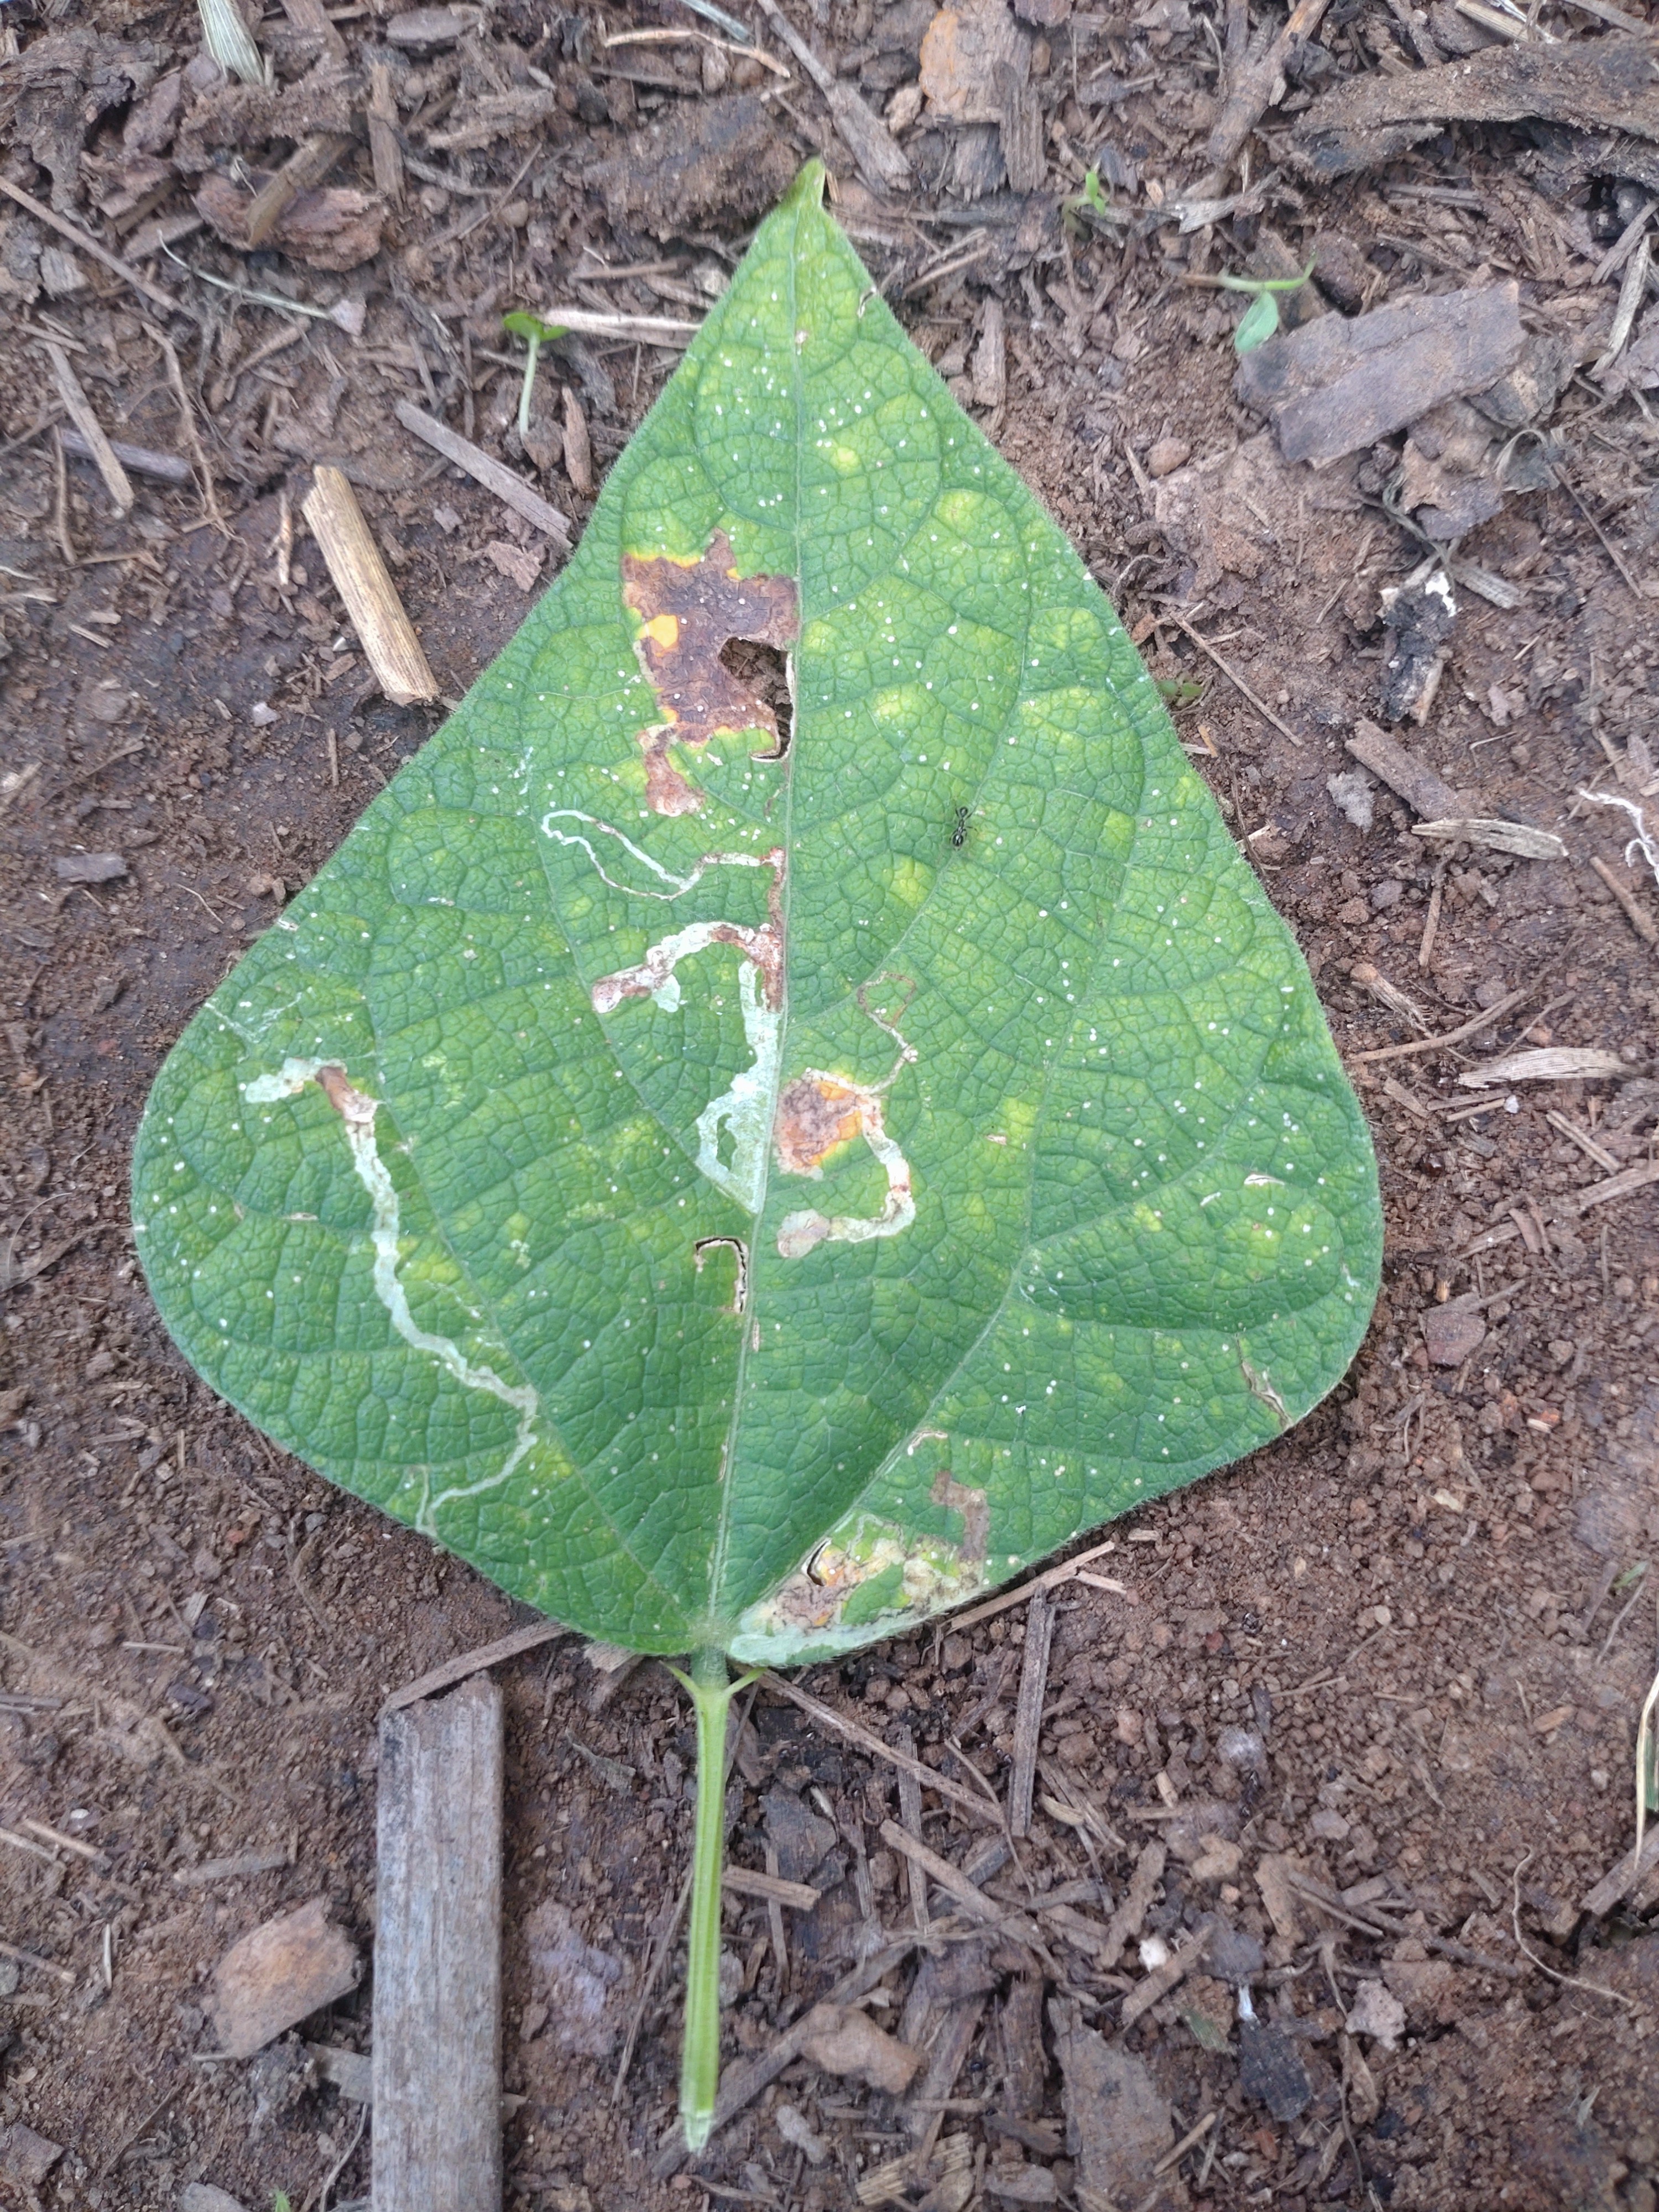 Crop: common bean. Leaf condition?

anthracnose
